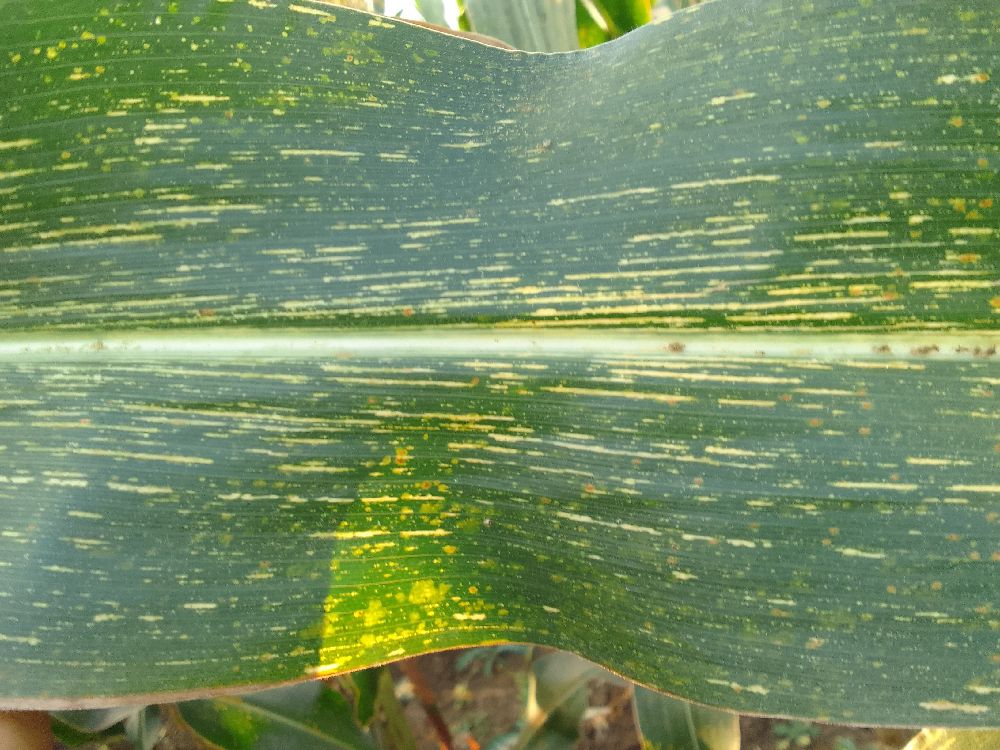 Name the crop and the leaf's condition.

maize, maize streak virus
